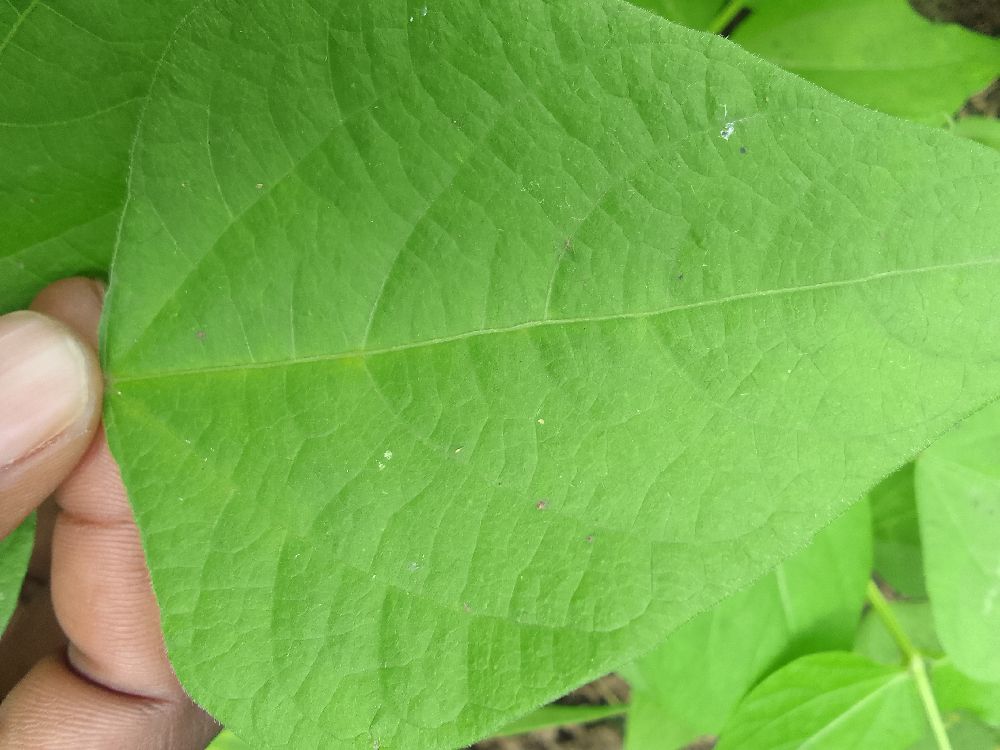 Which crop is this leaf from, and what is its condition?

common bean, healthy
